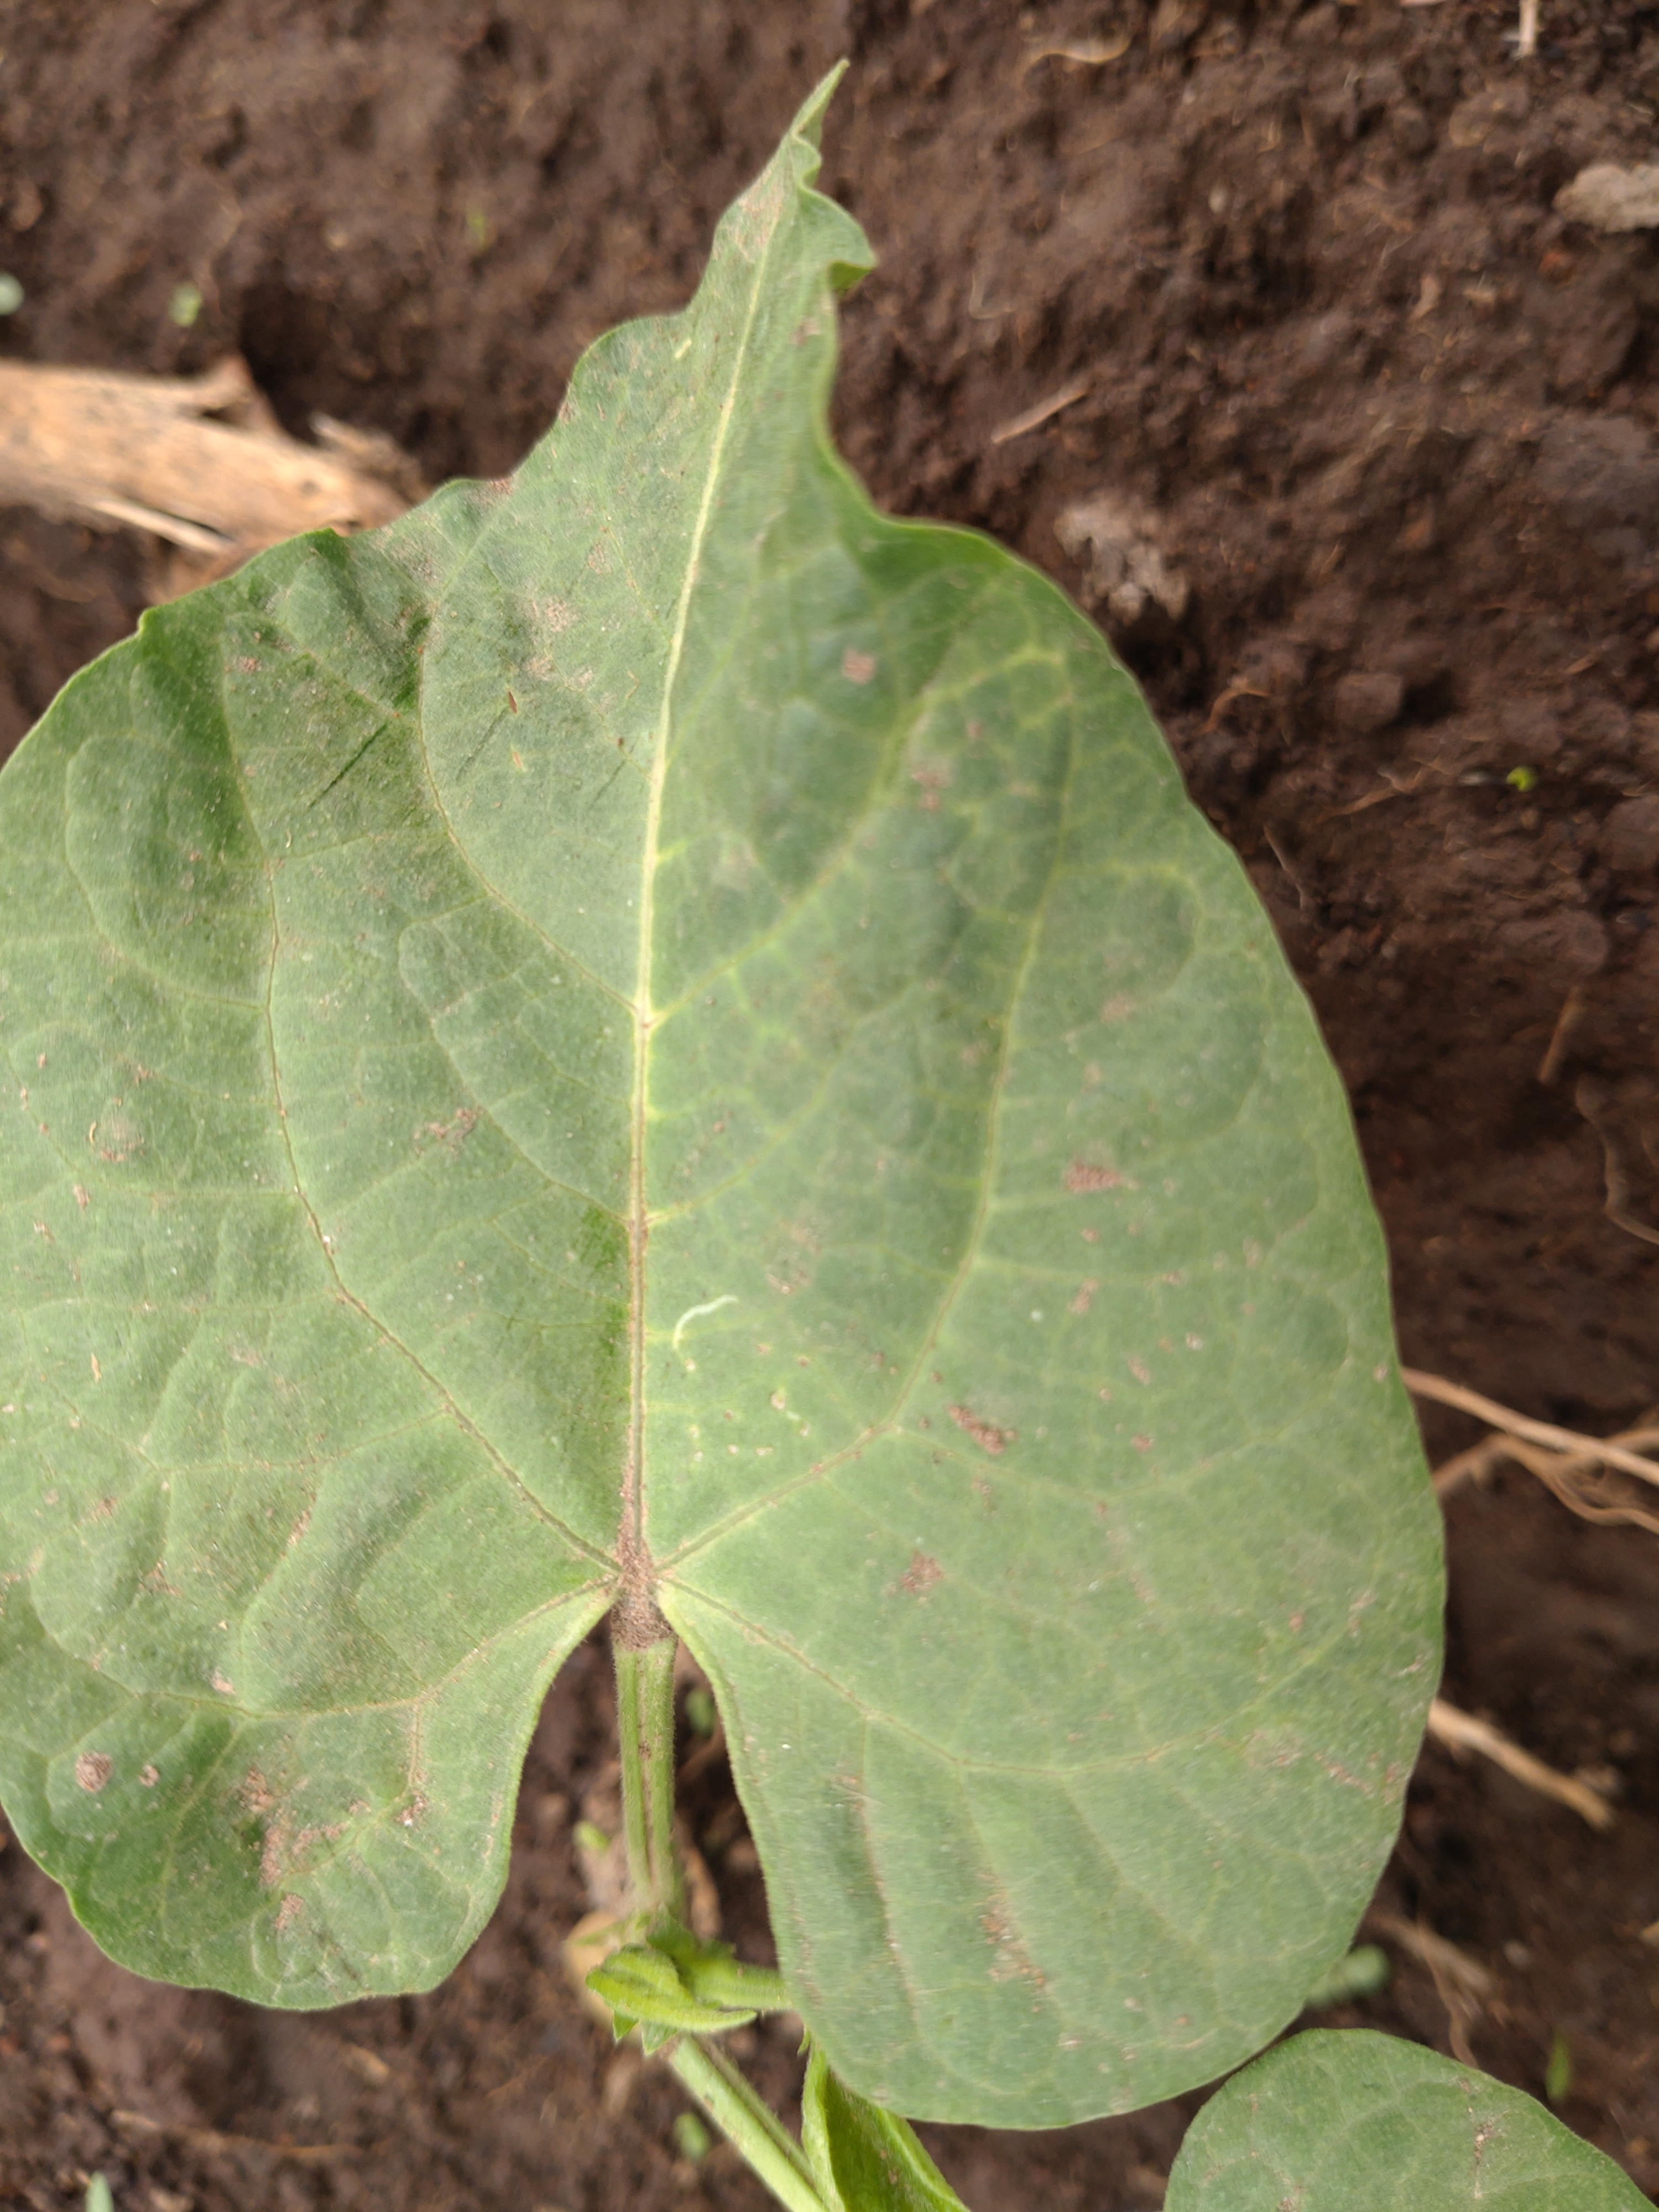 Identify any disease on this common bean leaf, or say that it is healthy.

healthy
